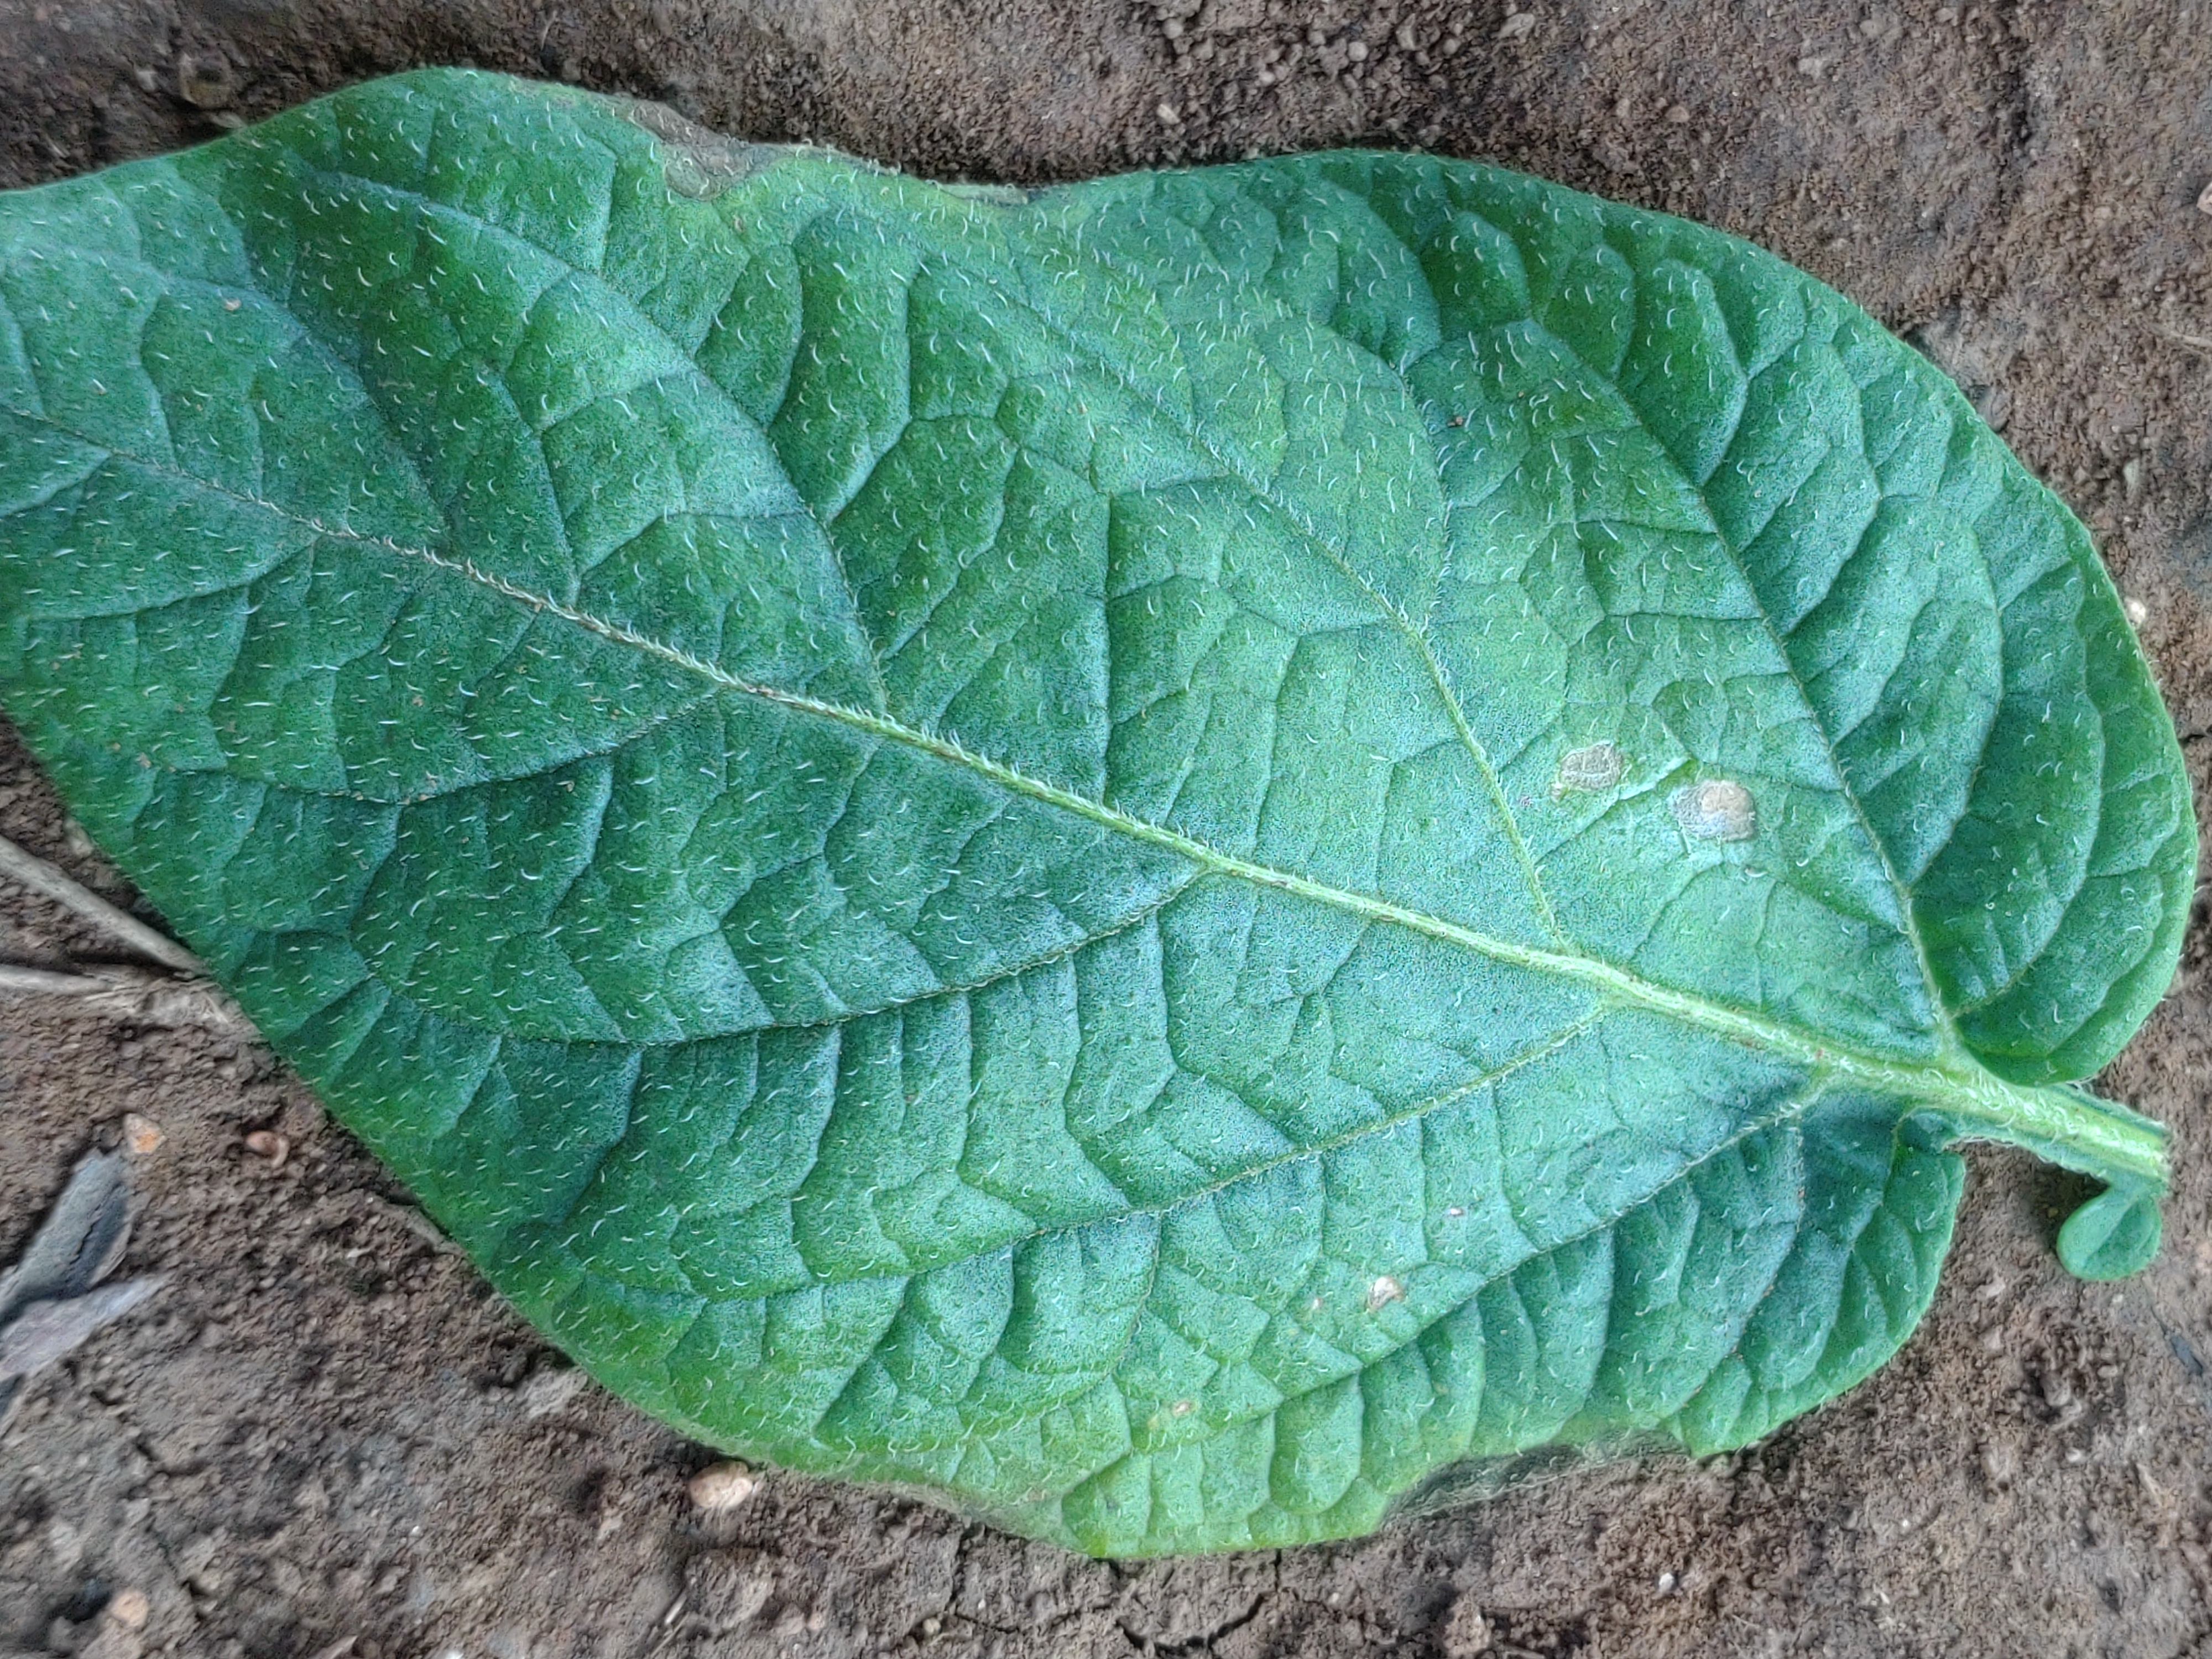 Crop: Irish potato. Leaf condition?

early blight
